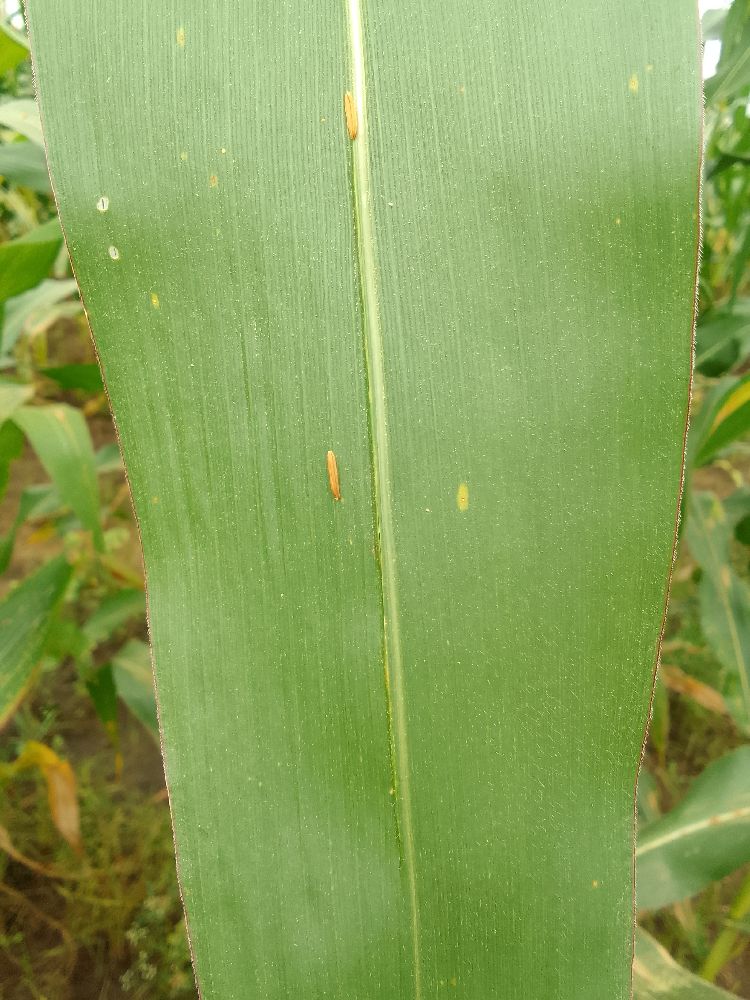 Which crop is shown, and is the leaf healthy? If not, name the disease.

maize, healthy
